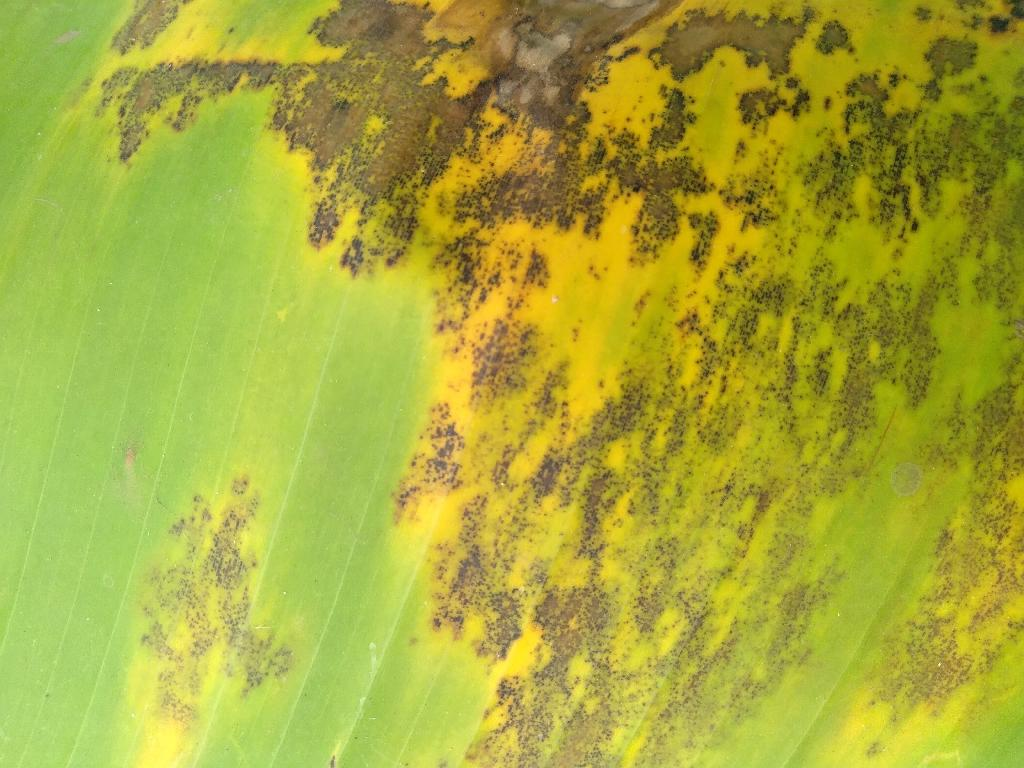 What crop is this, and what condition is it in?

banana, black sigatoka
